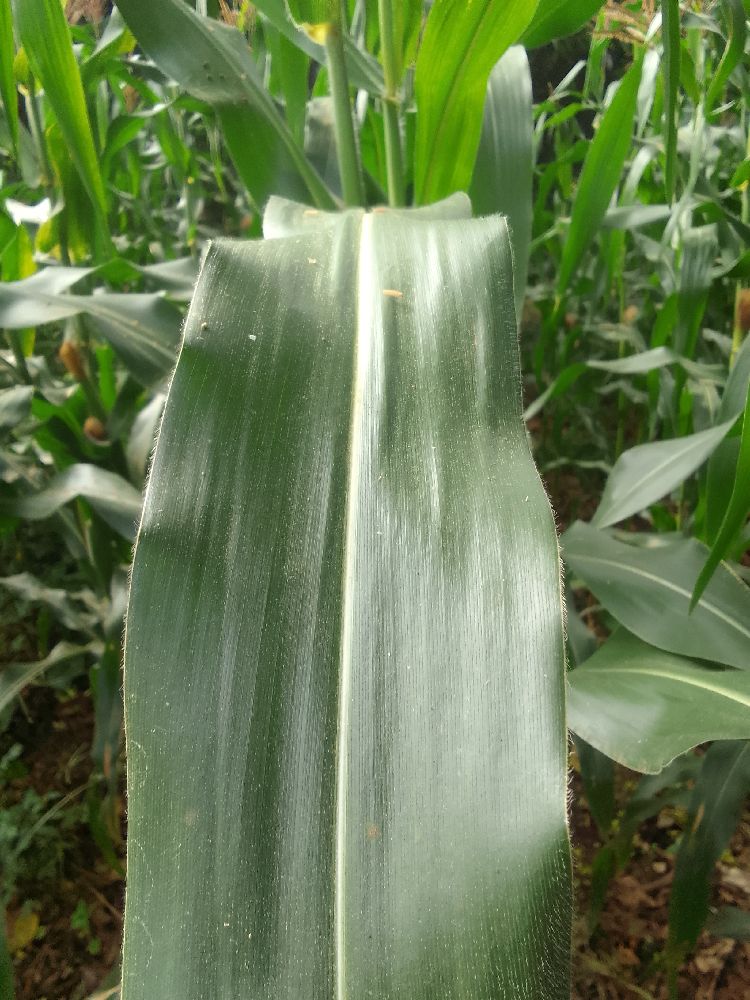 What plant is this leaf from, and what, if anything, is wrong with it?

maize, healthy
